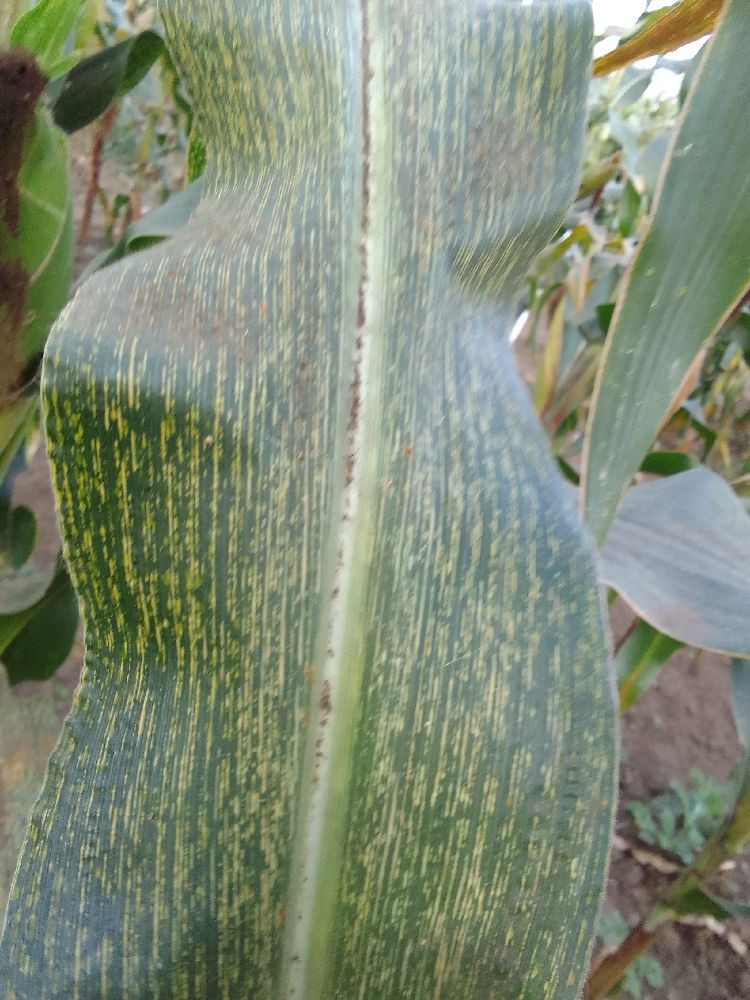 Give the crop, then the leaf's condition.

maize, maize streak virus
